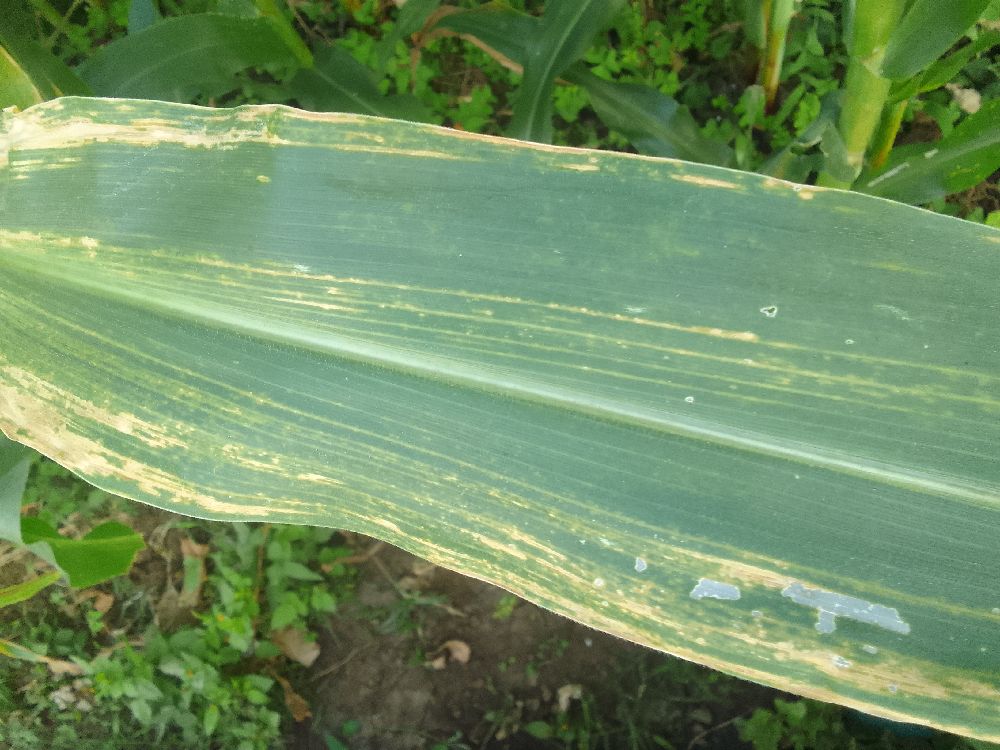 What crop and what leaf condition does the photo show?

maize, maize lethal necrosis
